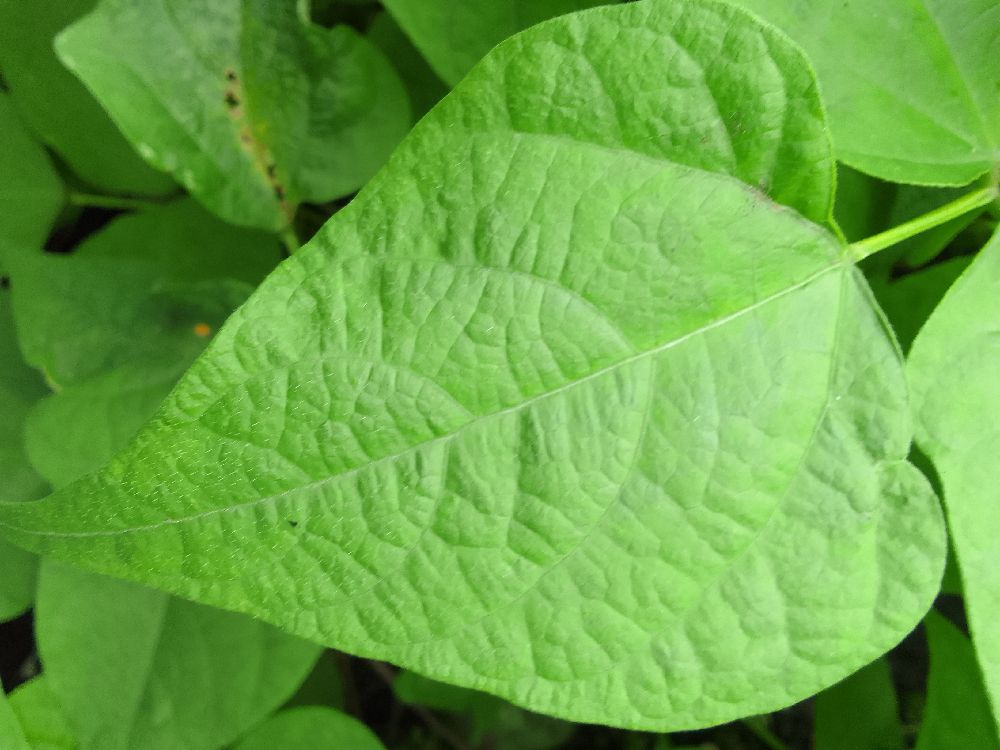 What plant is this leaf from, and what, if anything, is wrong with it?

common bean, healthy
